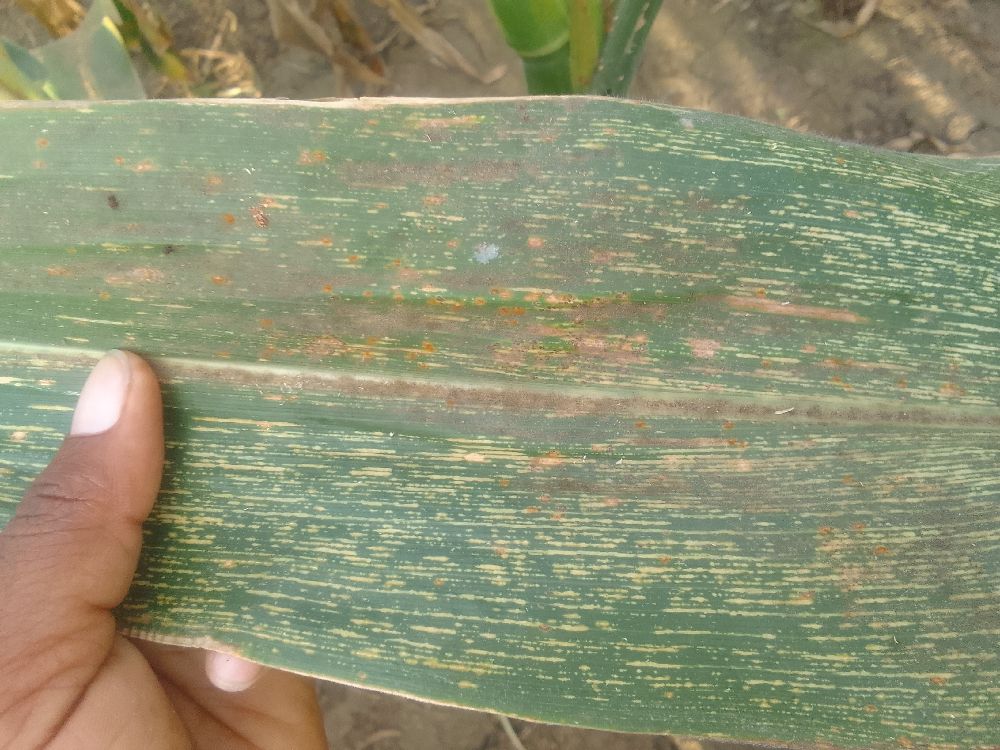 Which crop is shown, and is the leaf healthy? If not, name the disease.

maize, maize streak virus
